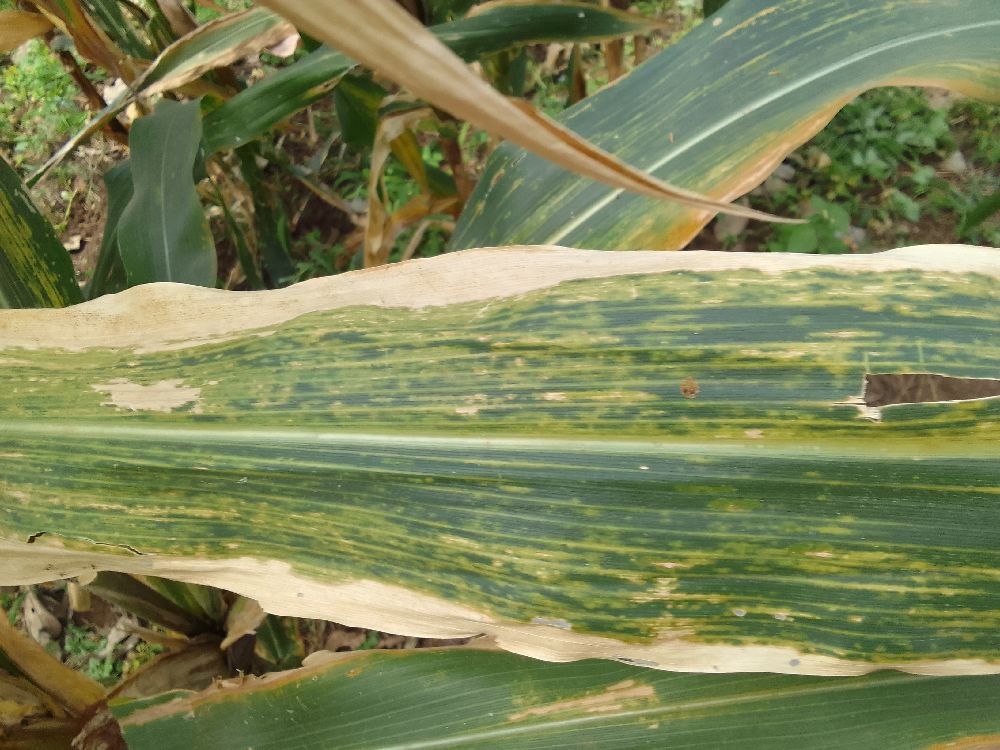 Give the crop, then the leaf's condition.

maize, maize lethal necrosis
